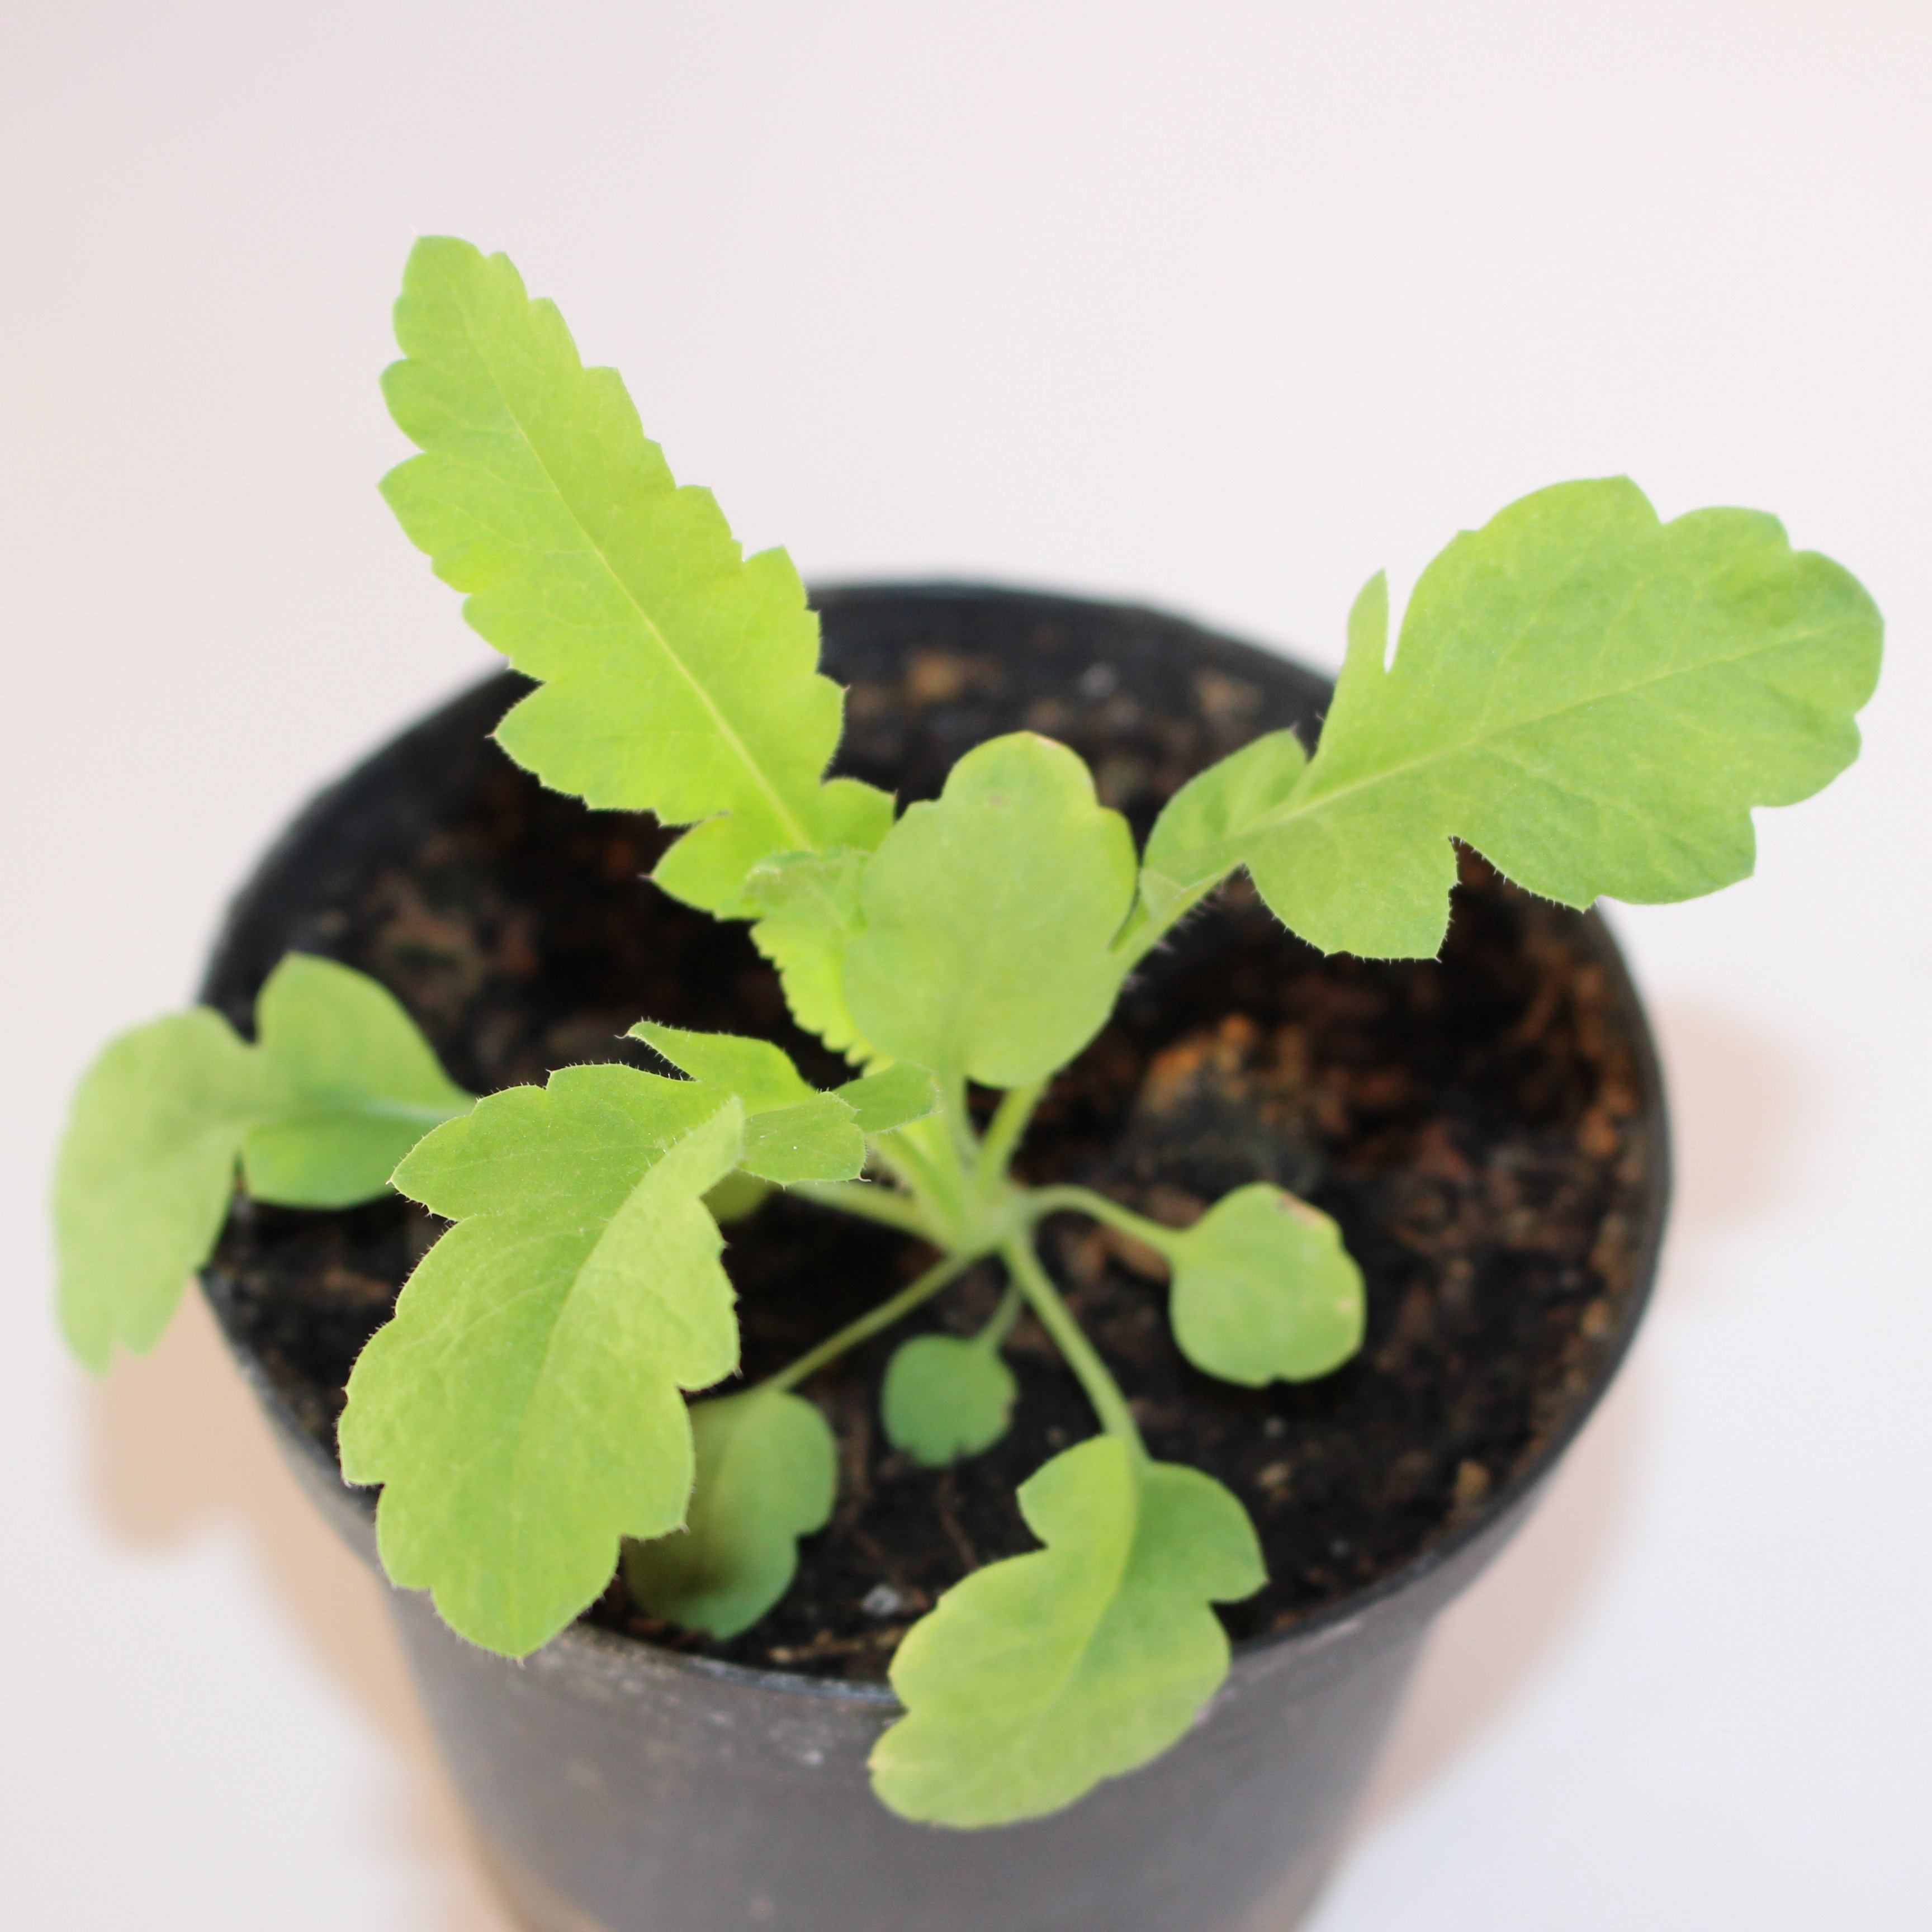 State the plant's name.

Papaver rhoeas
